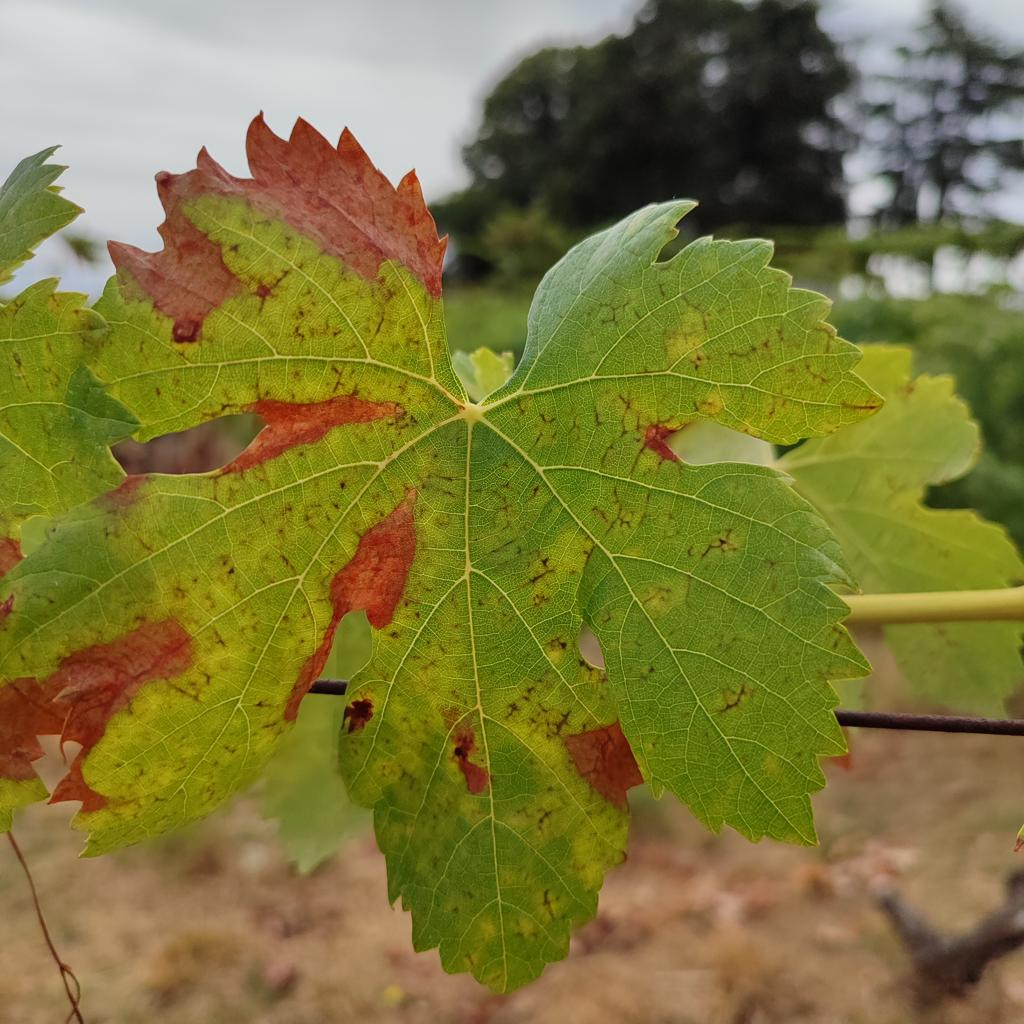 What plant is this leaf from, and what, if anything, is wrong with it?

grapevine, esca complex
